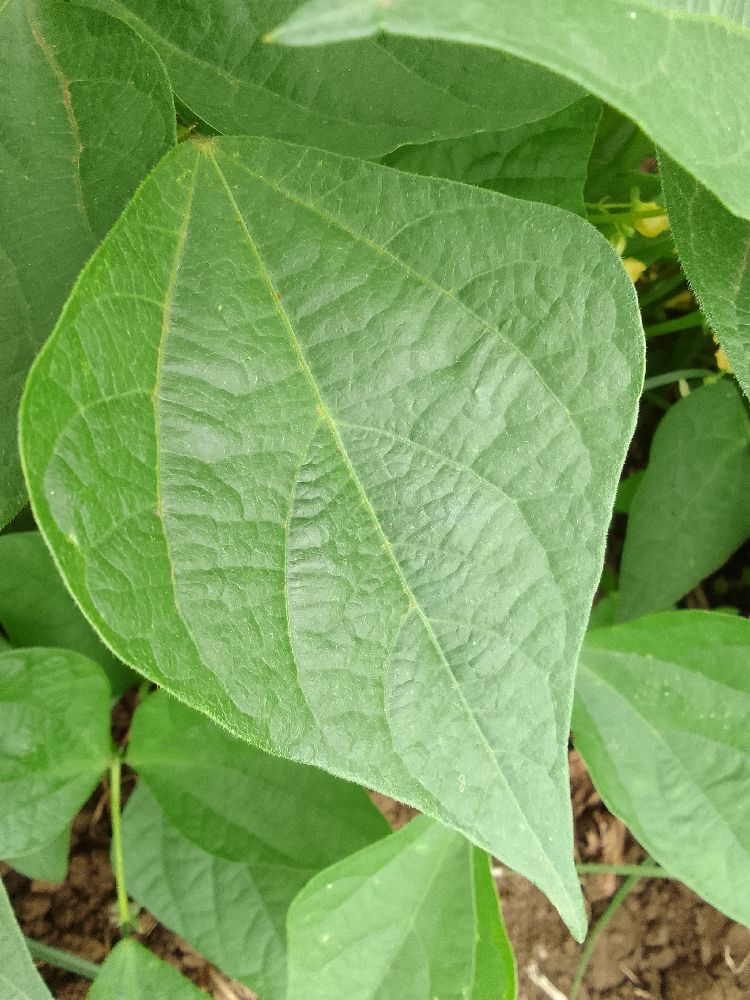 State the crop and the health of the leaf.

common bean, healthy
